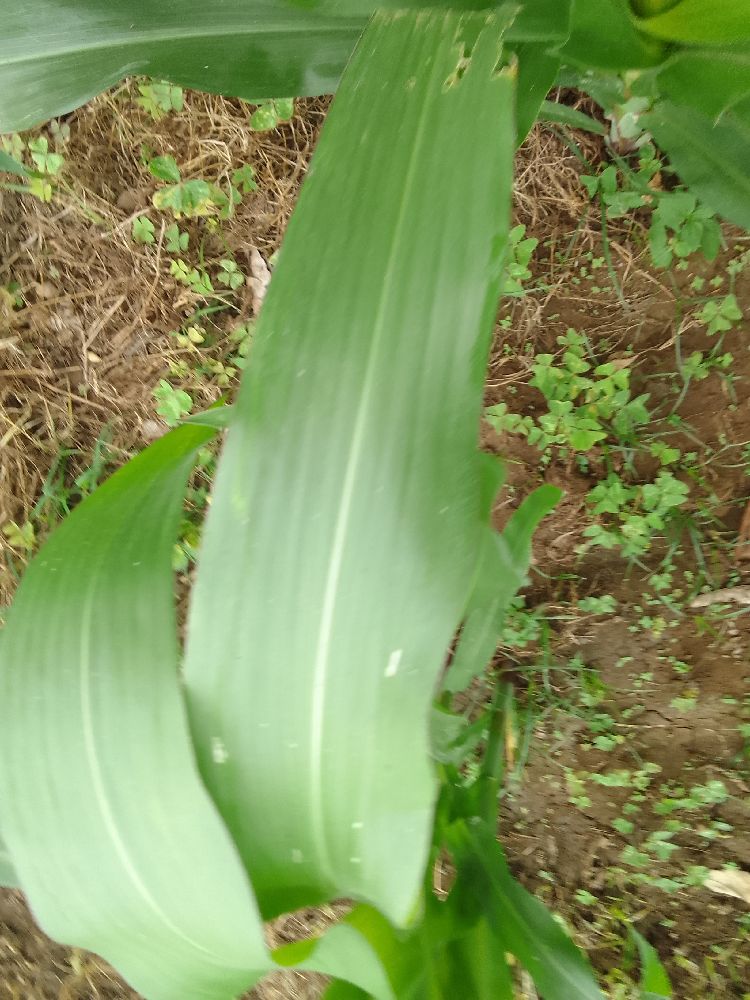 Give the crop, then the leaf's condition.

maize, healthy
